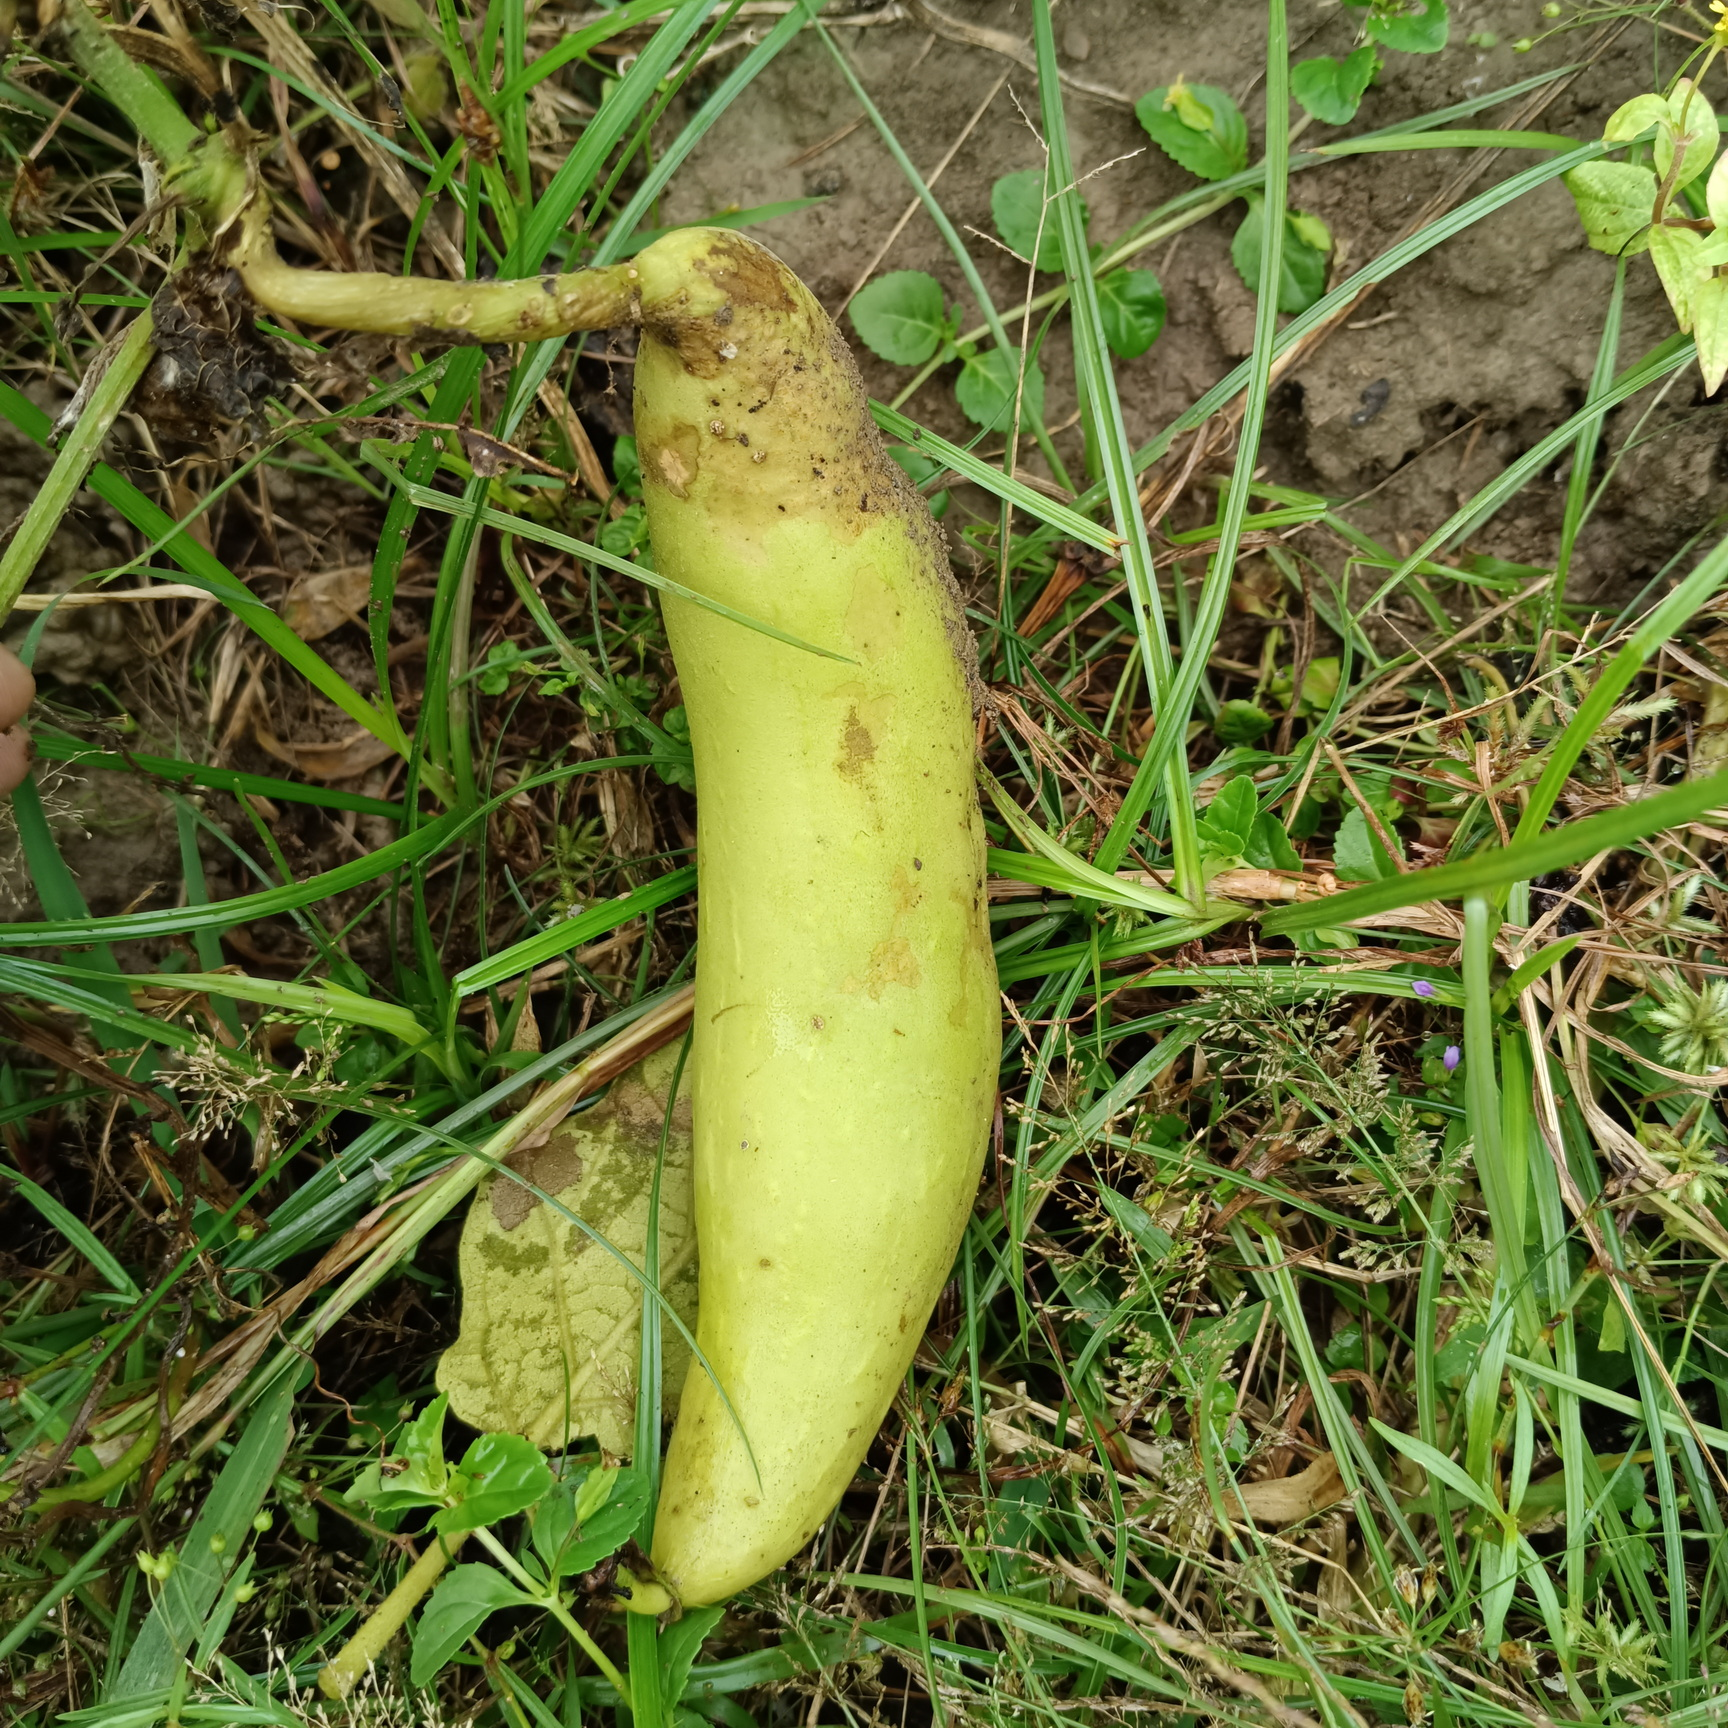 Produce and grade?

luffa, faulty
